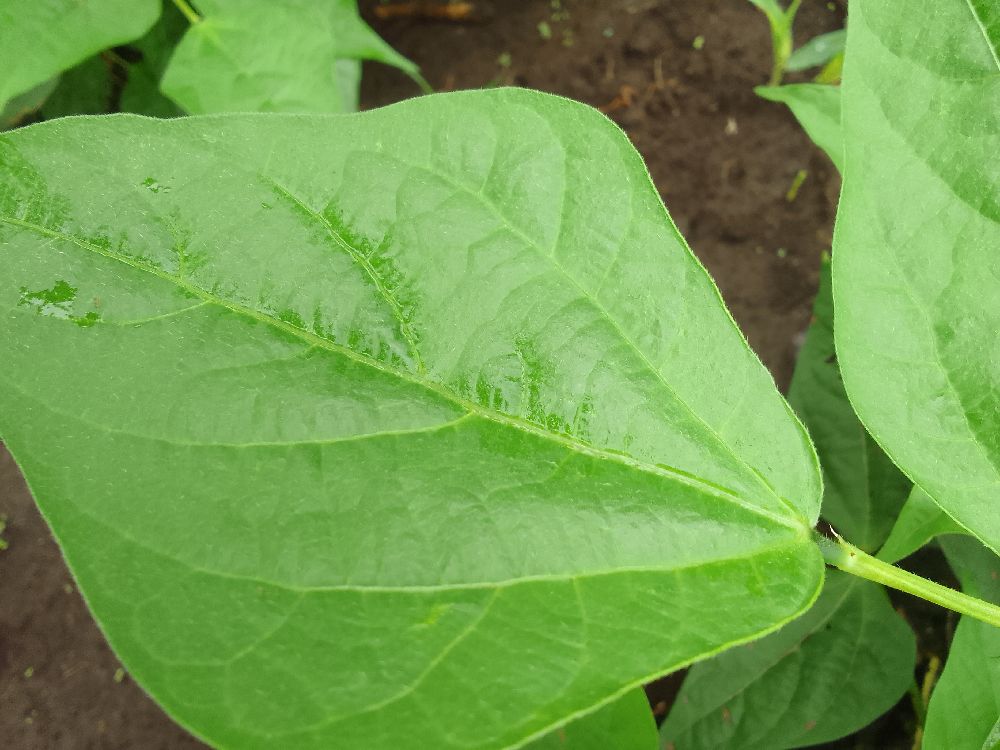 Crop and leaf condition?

common bean, healthy
